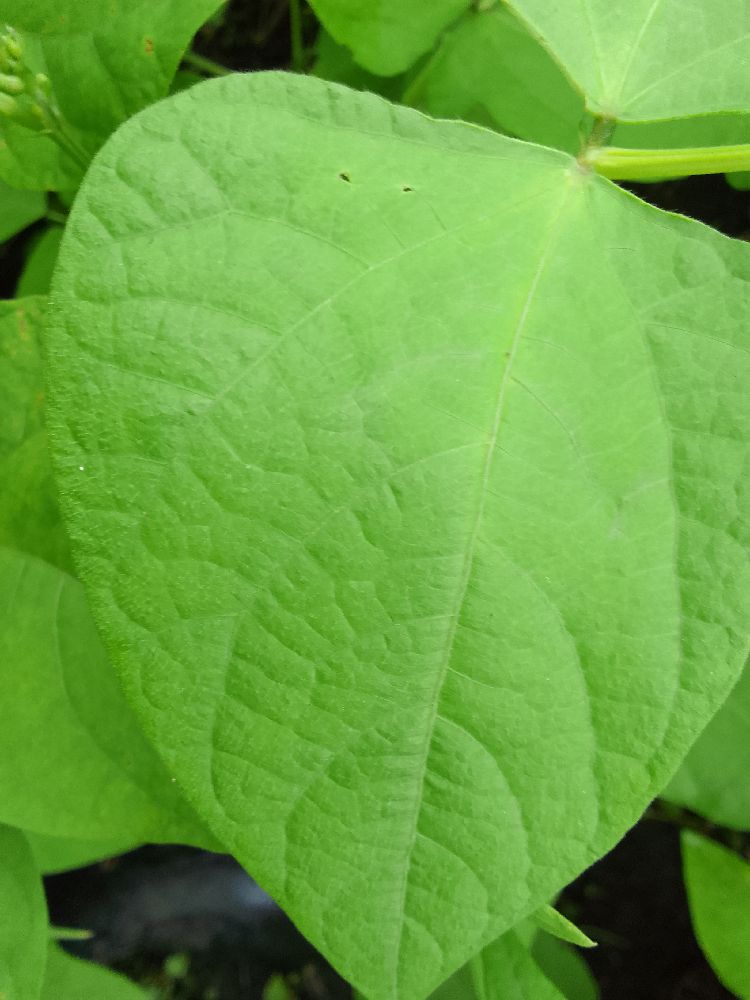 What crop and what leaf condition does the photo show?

common bean, healthy
